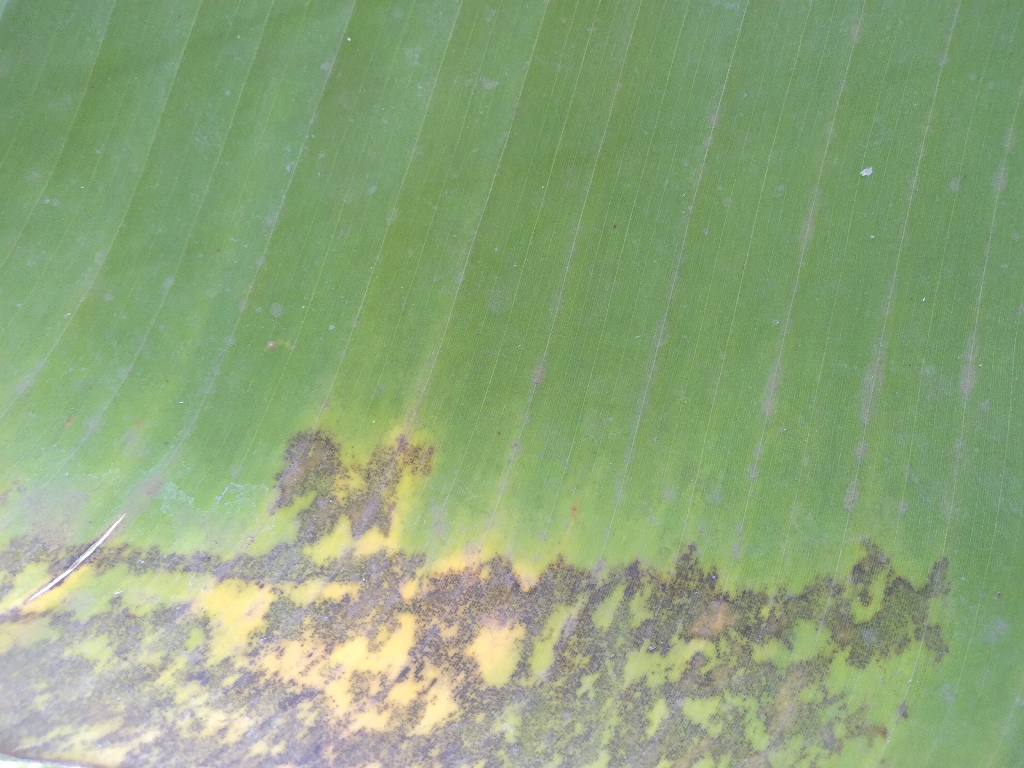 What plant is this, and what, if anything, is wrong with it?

banana, black sigatoka
